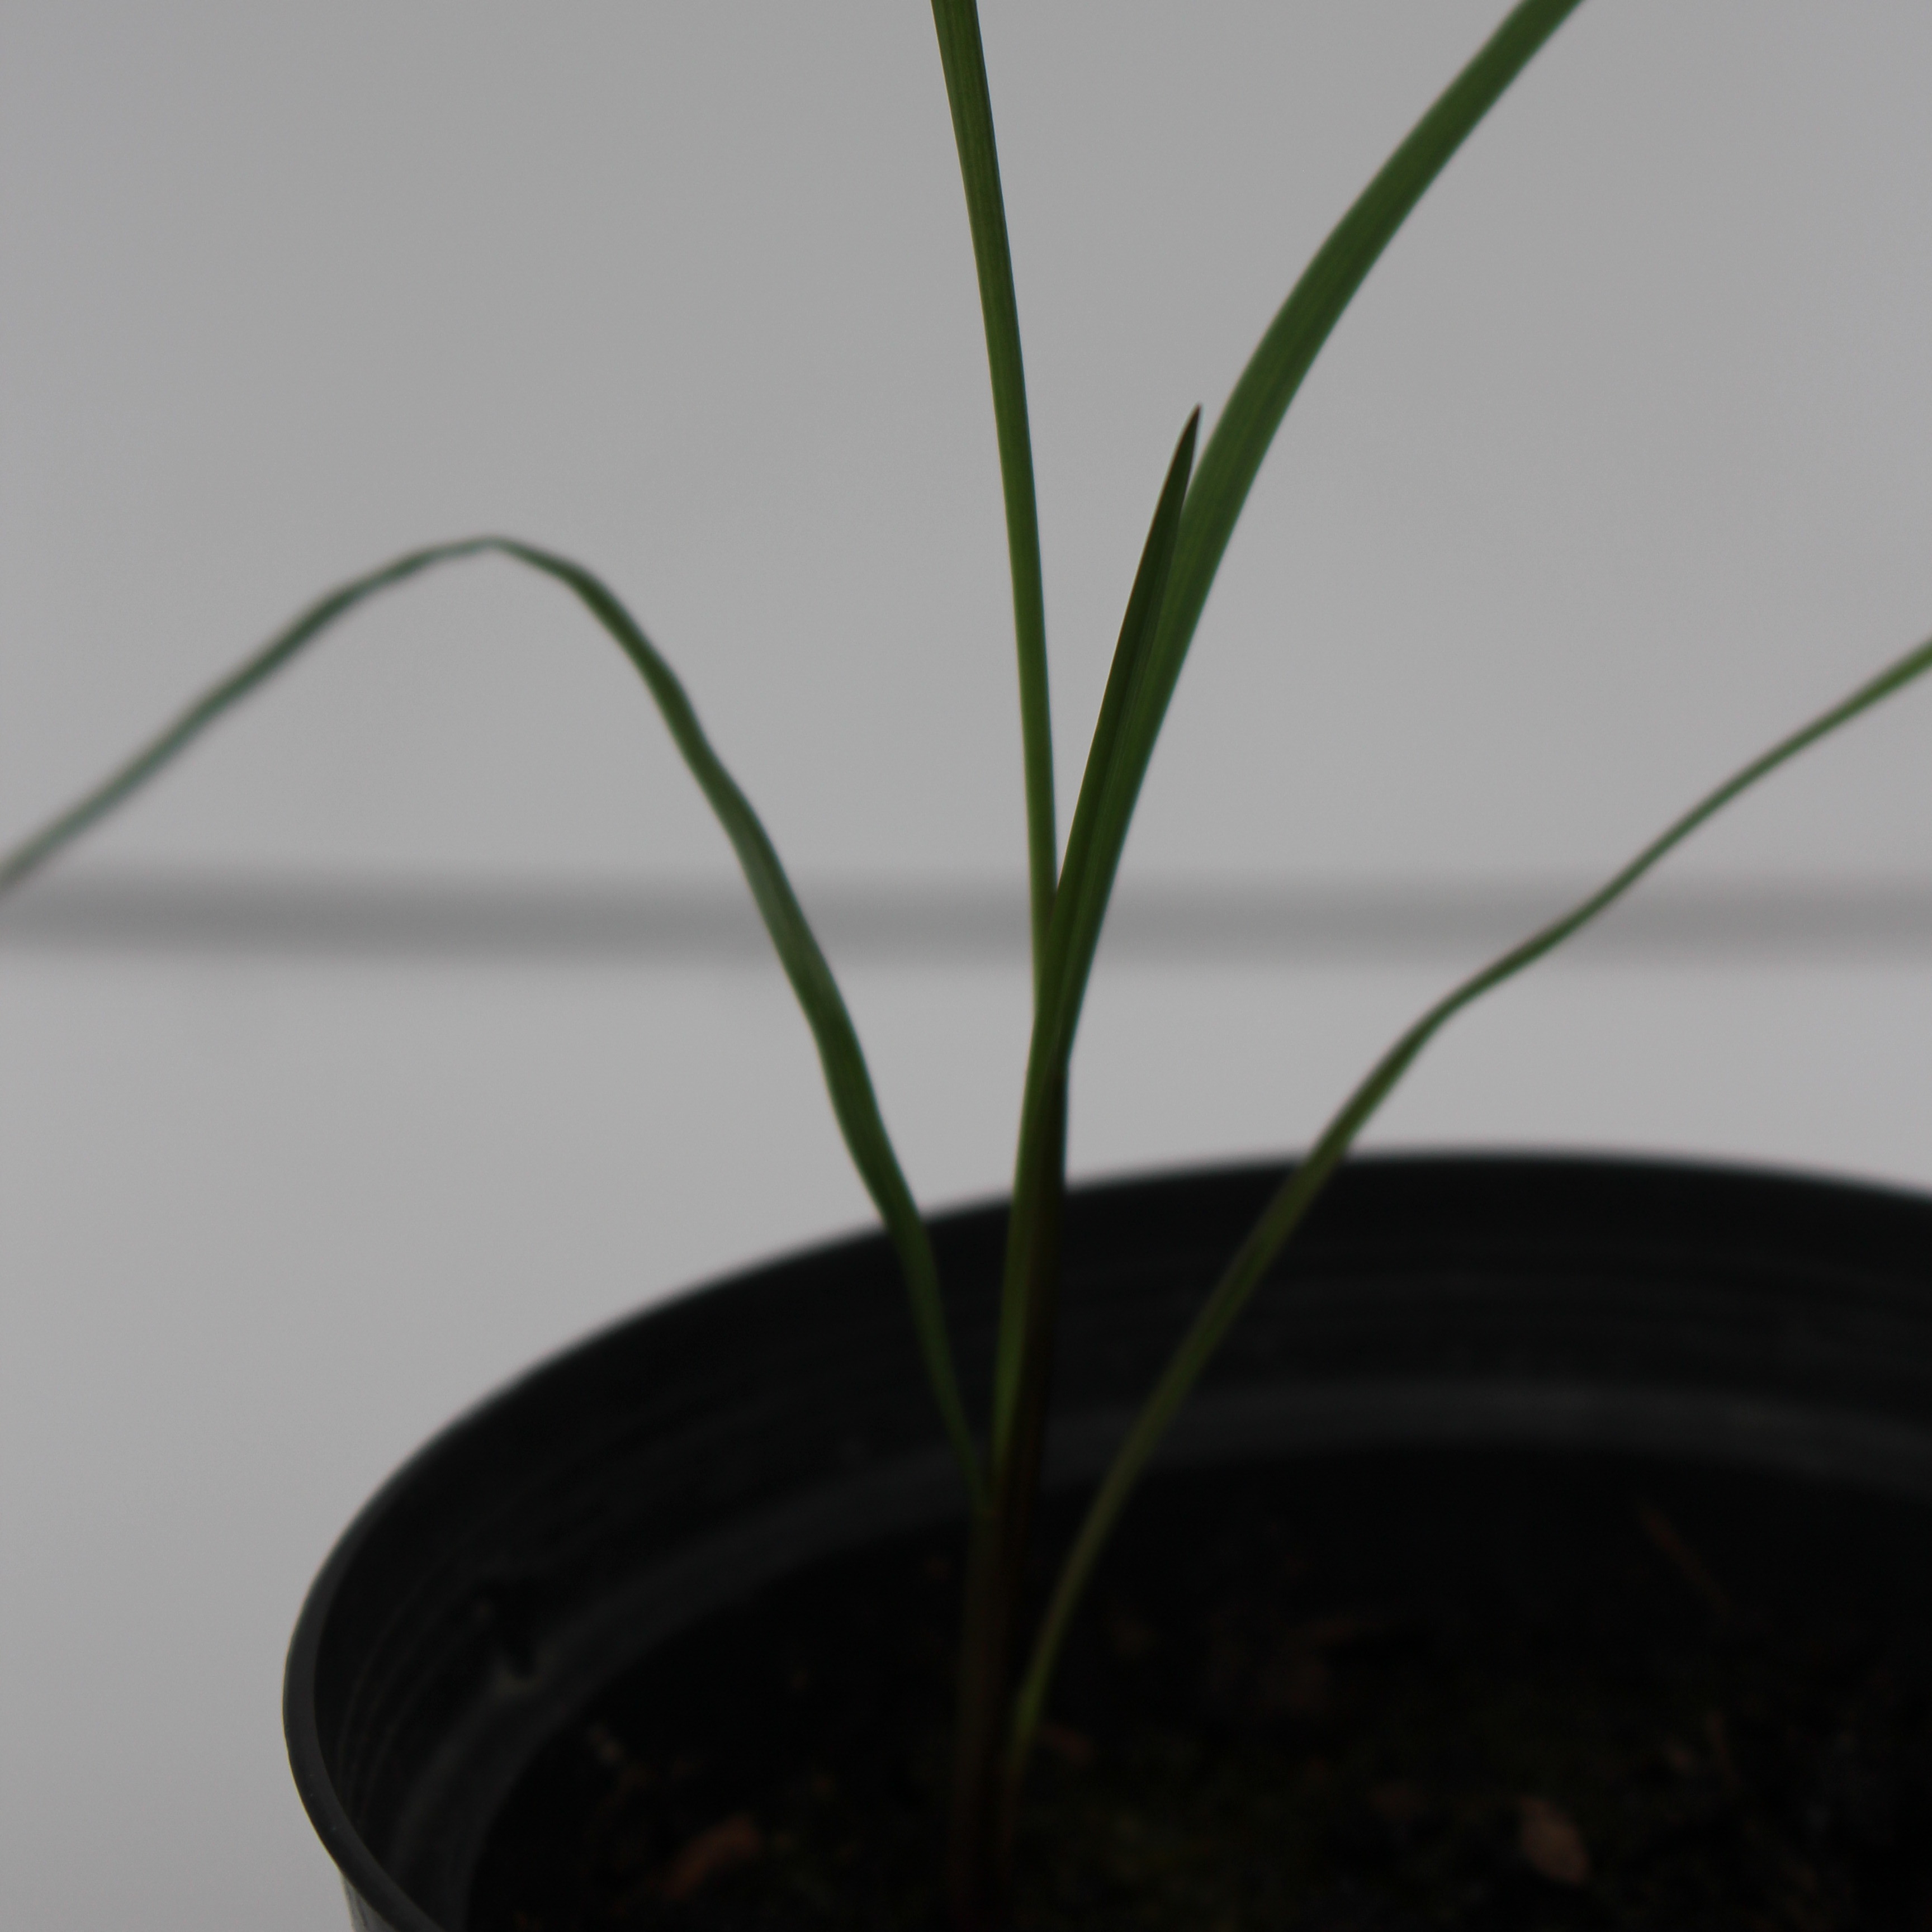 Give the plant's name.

Lolium multiflorum
